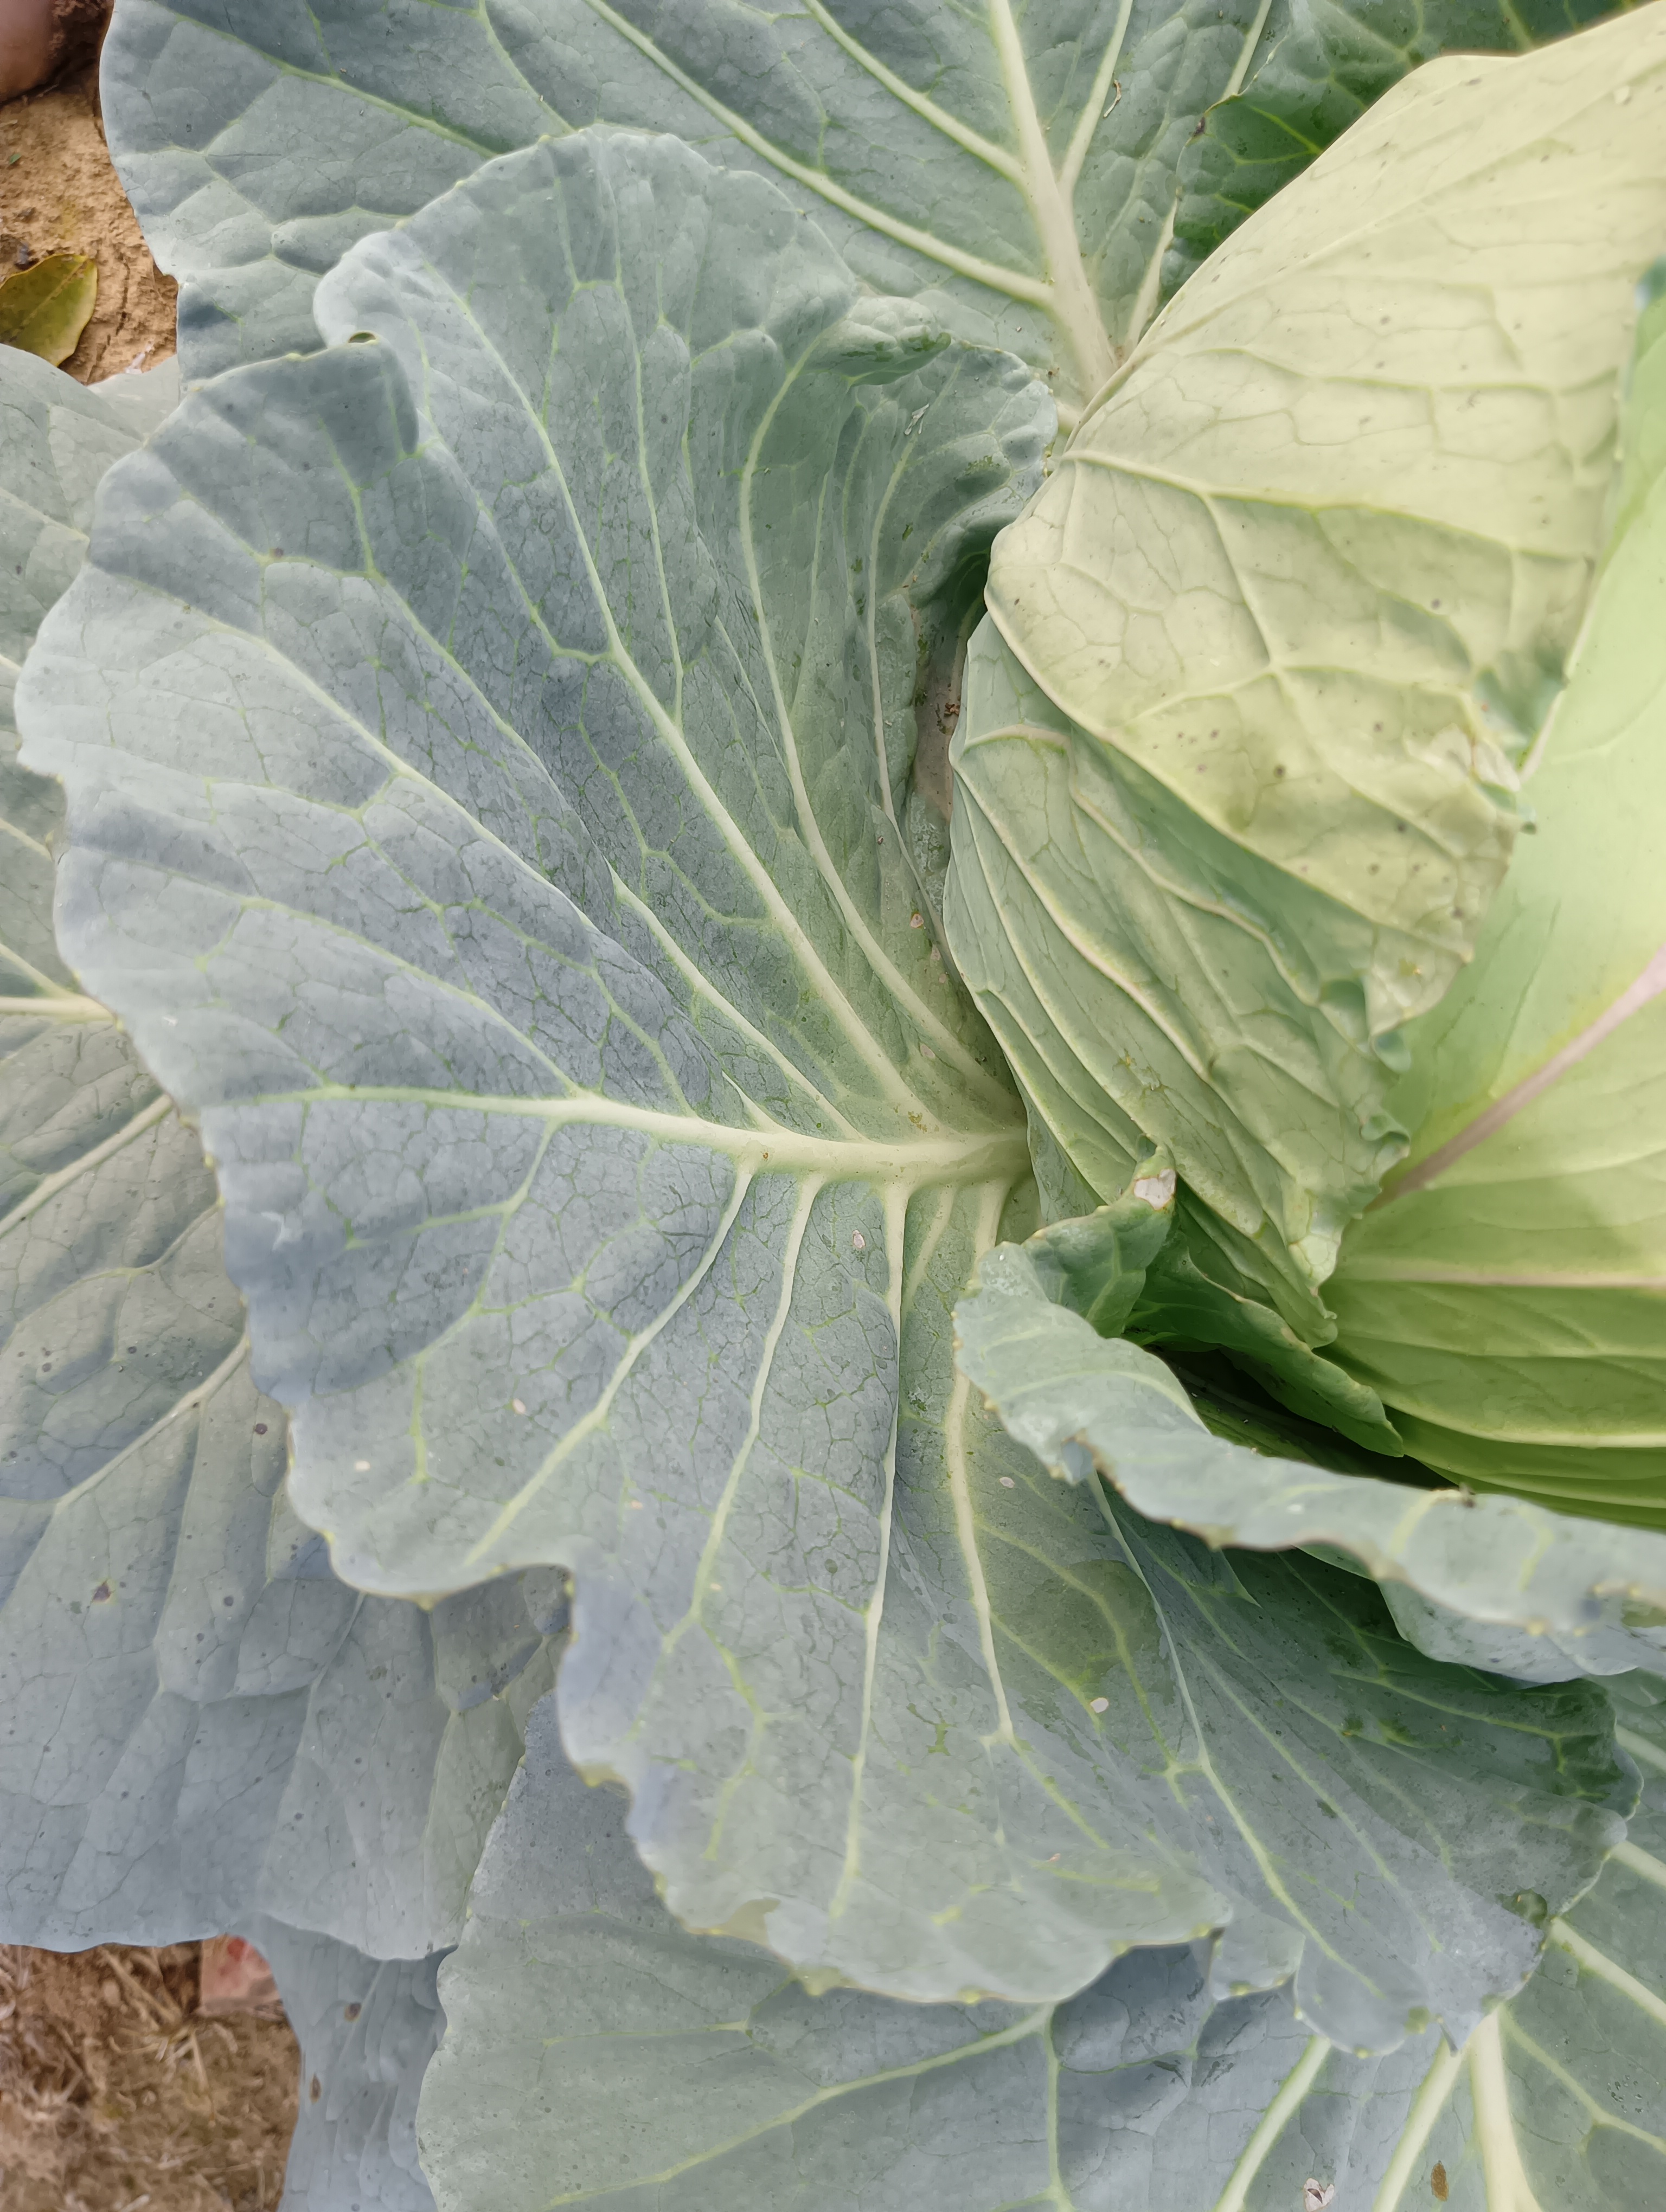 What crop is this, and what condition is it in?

cabbage, healthy
